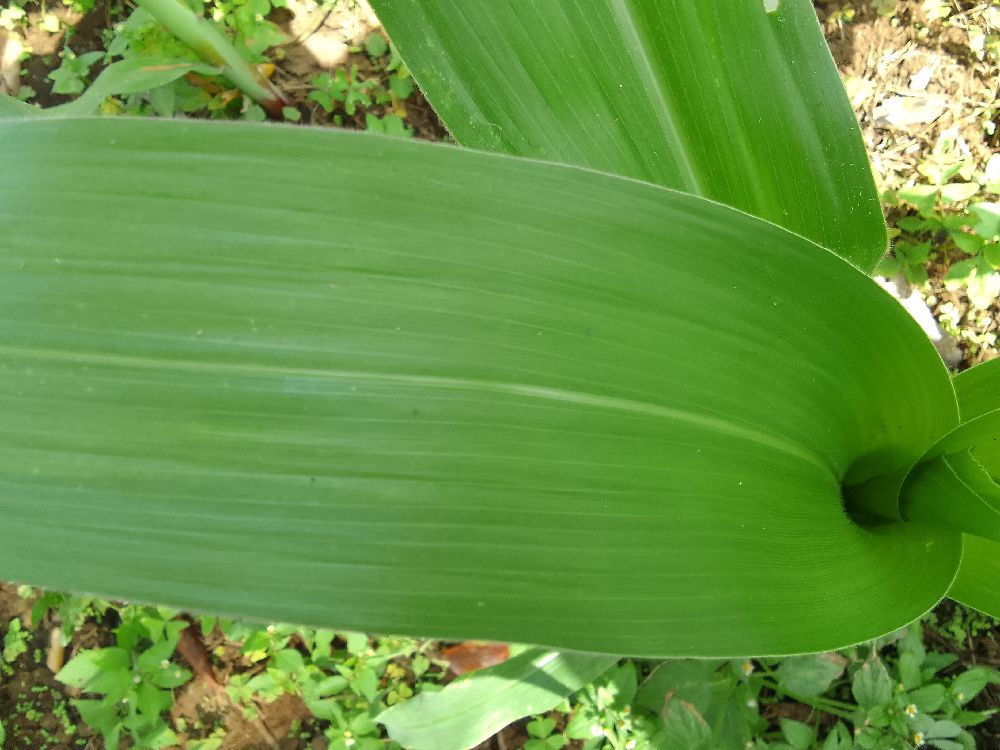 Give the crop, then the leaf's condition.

maize, healthy
